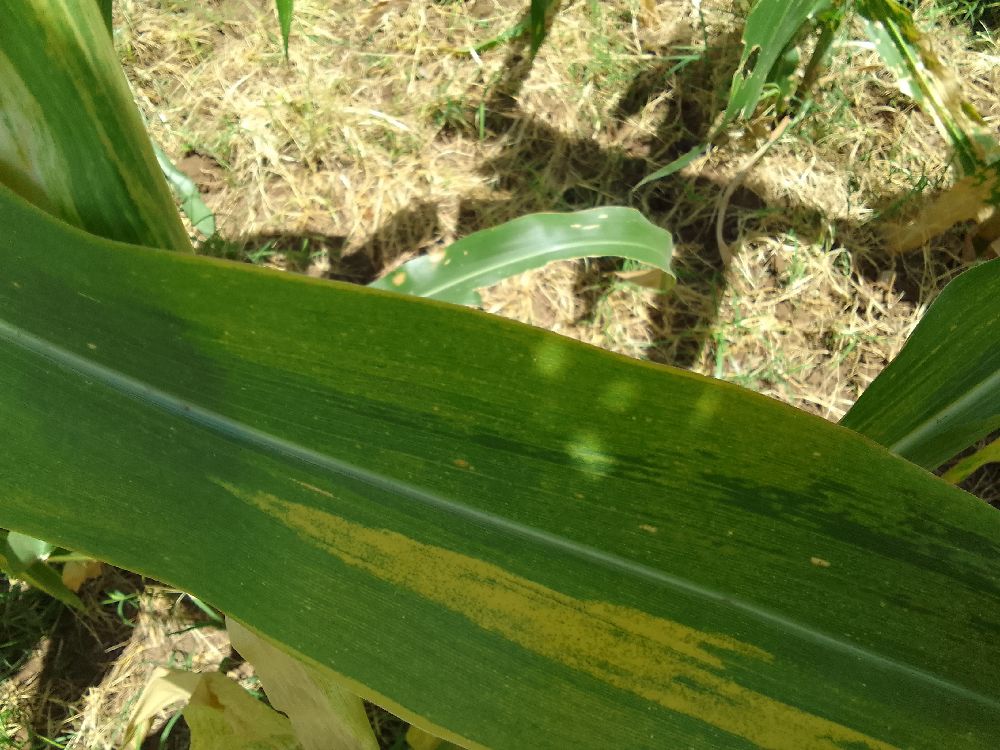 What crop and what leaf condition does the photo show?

maize, maize lethal necrosis
